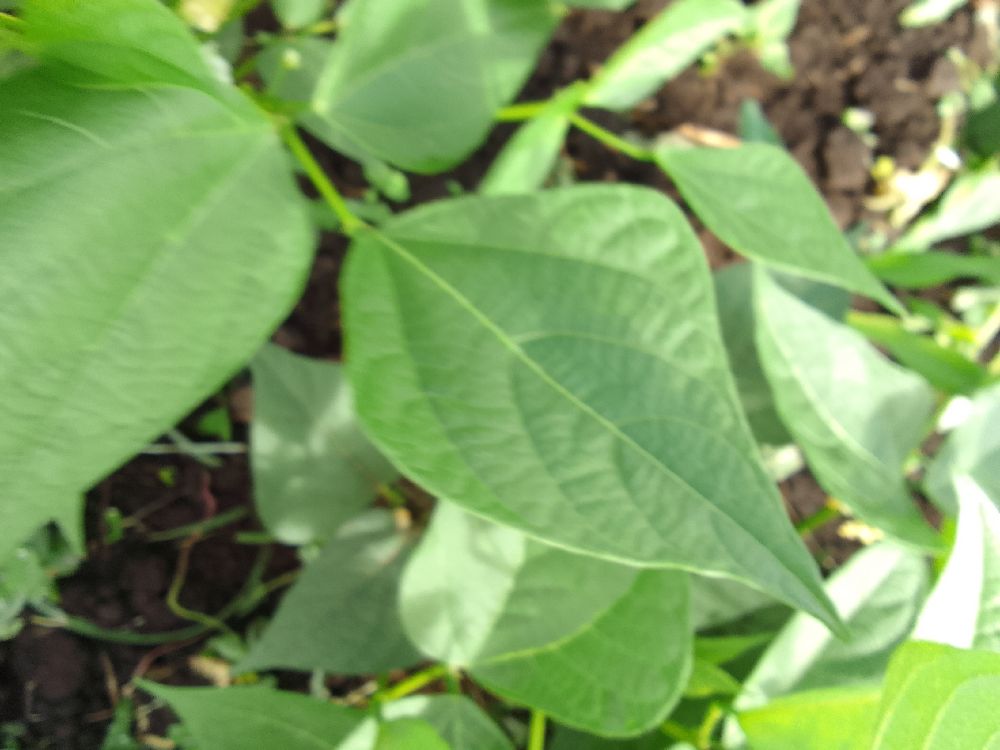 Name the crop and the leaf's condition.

common bean, healthy
